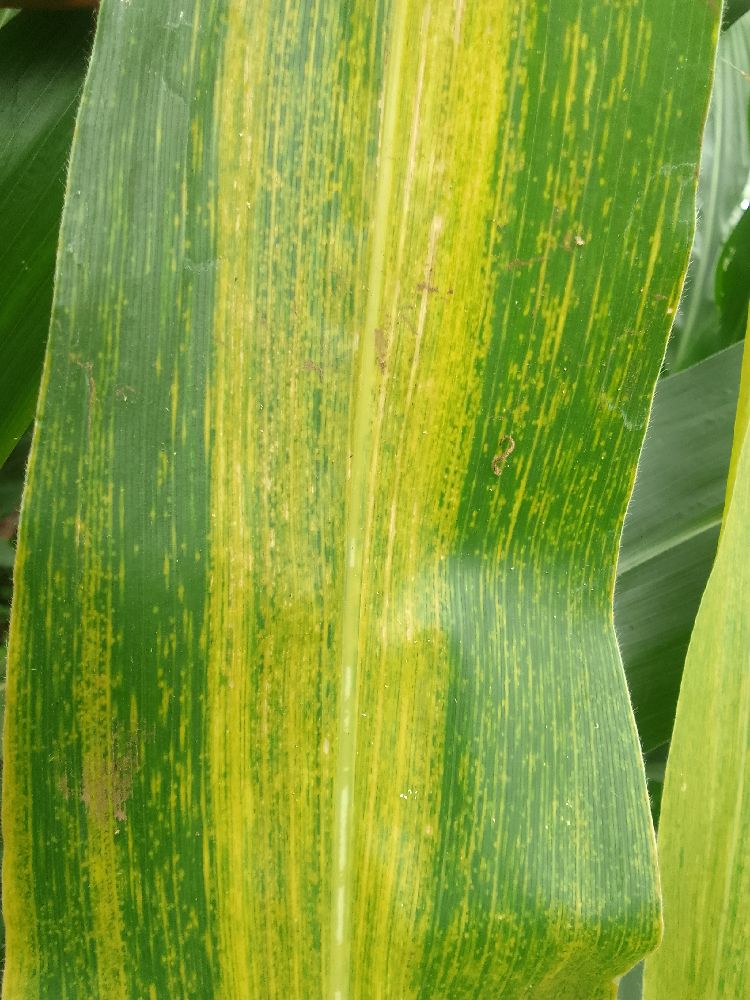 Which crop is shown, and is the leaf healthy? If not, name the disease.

maize, maize lethal necrosis
